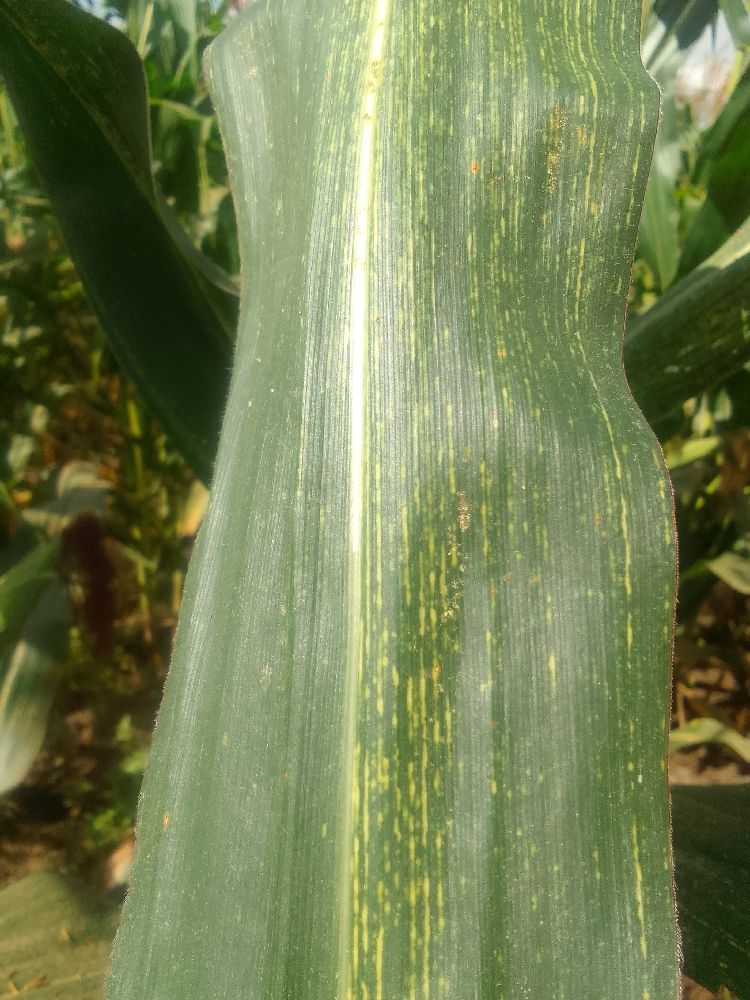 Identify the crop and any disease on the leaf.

maize, maize streak virus
